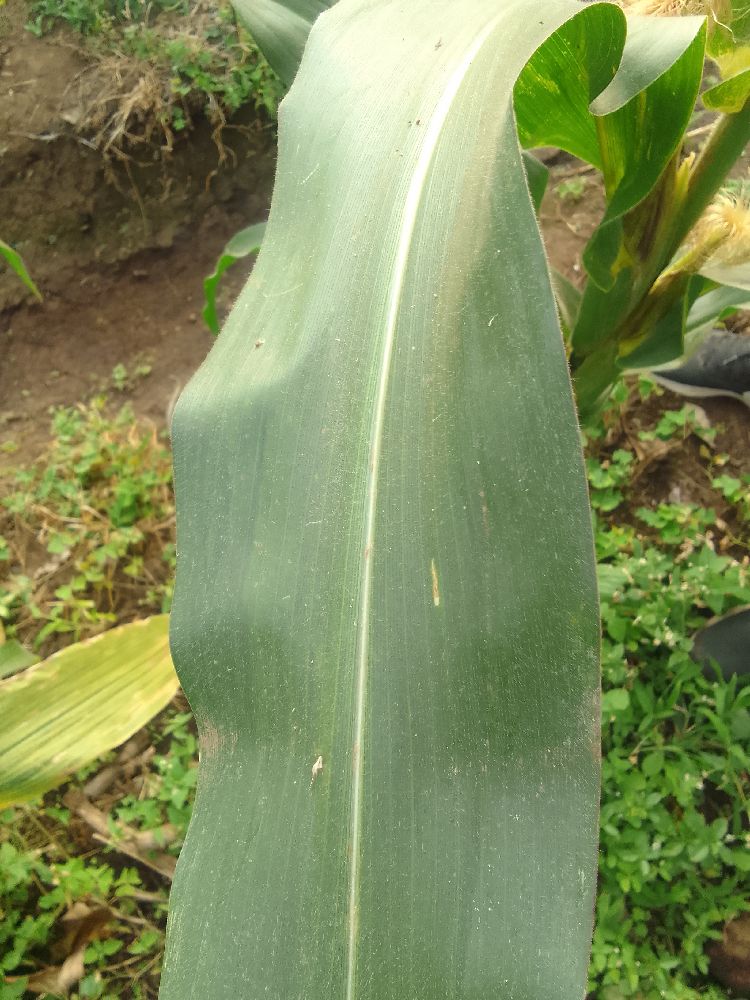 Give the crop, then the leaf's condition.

maize, healthy
